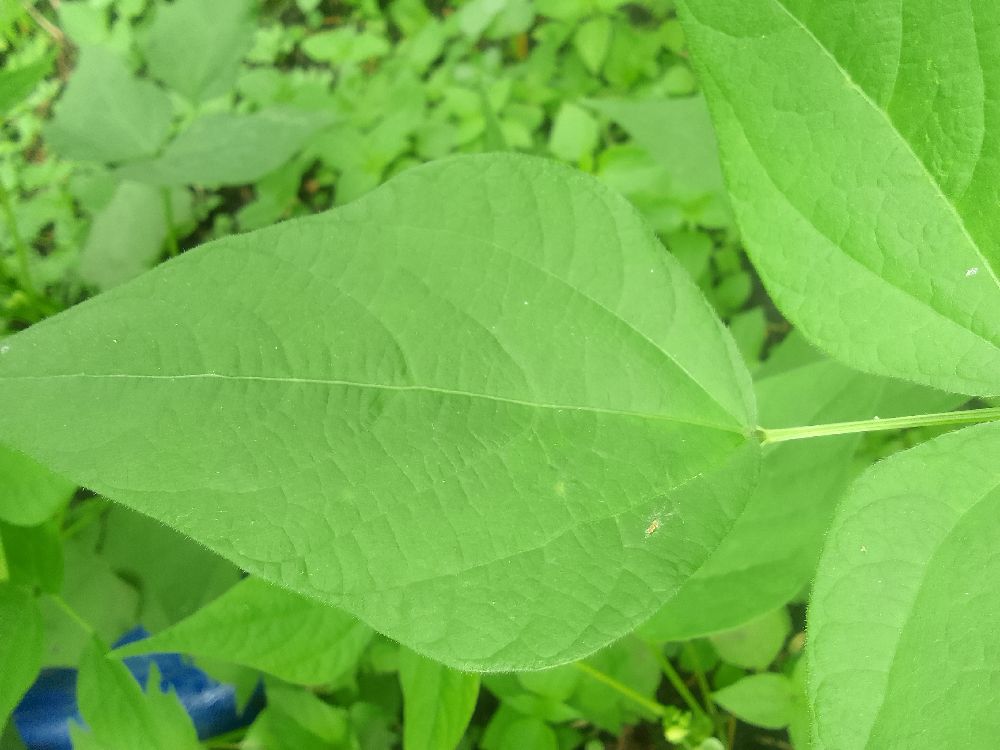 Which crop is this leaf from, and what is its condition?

common bean, healthy
